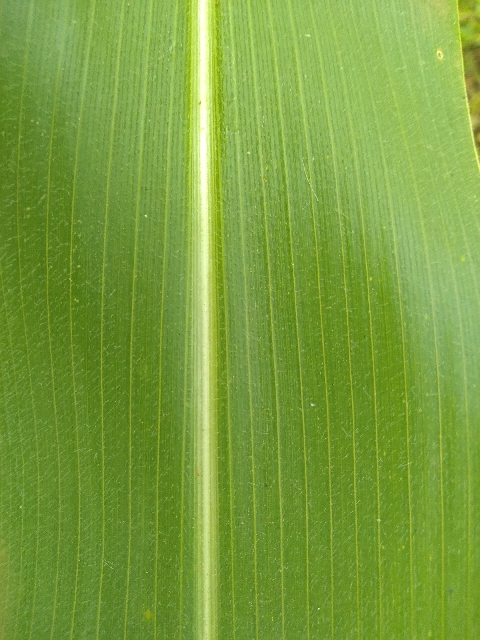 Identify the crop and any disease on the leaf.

maize, healthy
